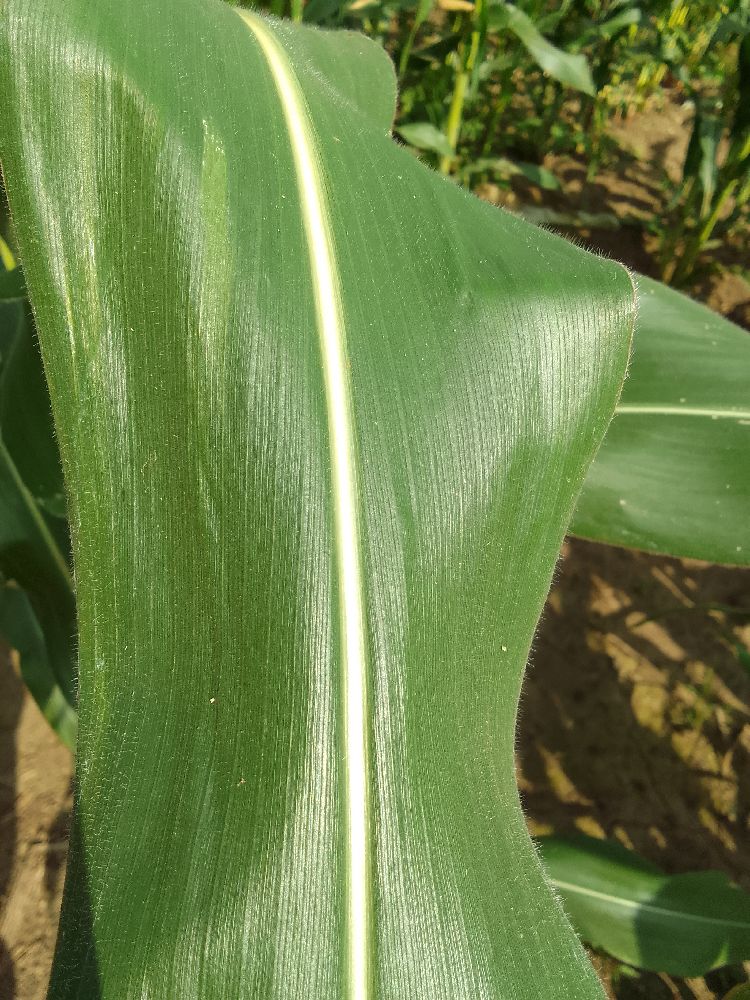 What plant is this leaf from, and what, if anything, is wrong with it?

maize, healthy
